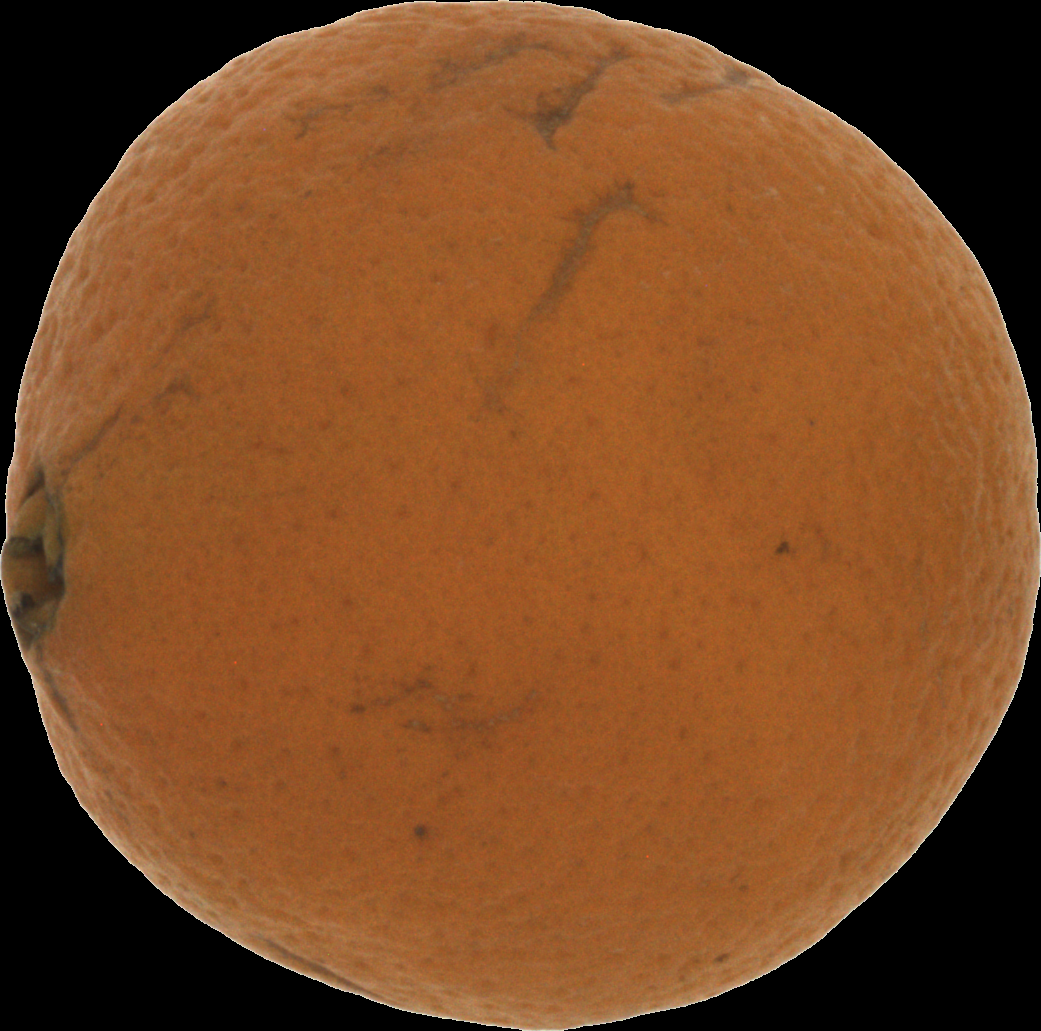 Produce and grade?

orange, bad
